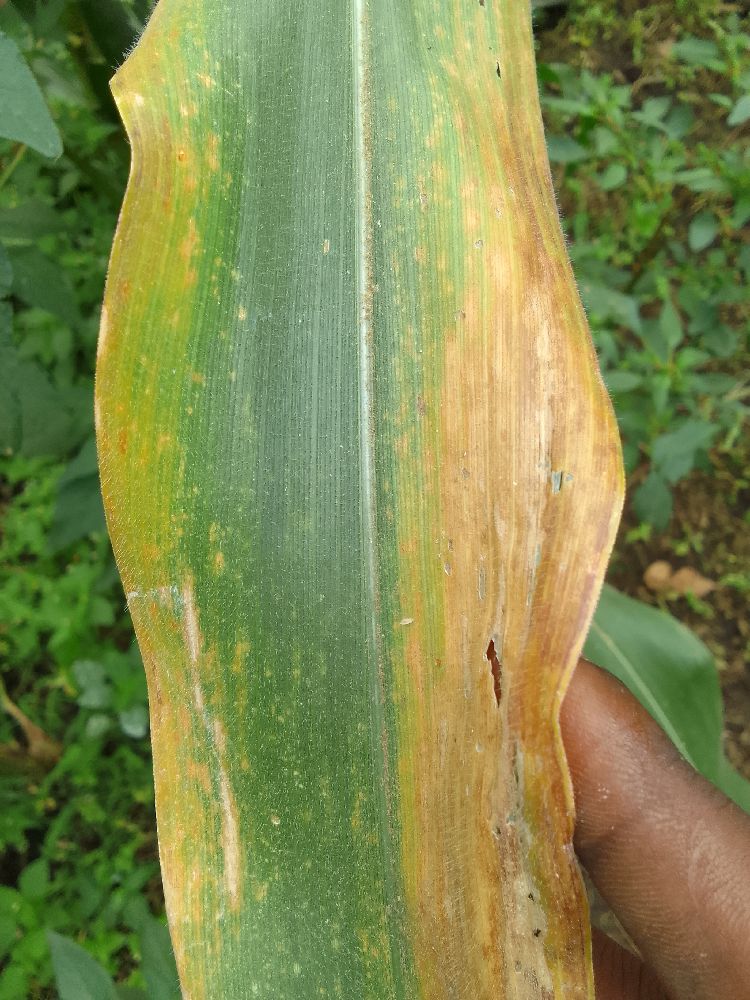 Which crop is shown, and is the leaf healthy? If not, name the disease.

maize, maize lethal necrosis
